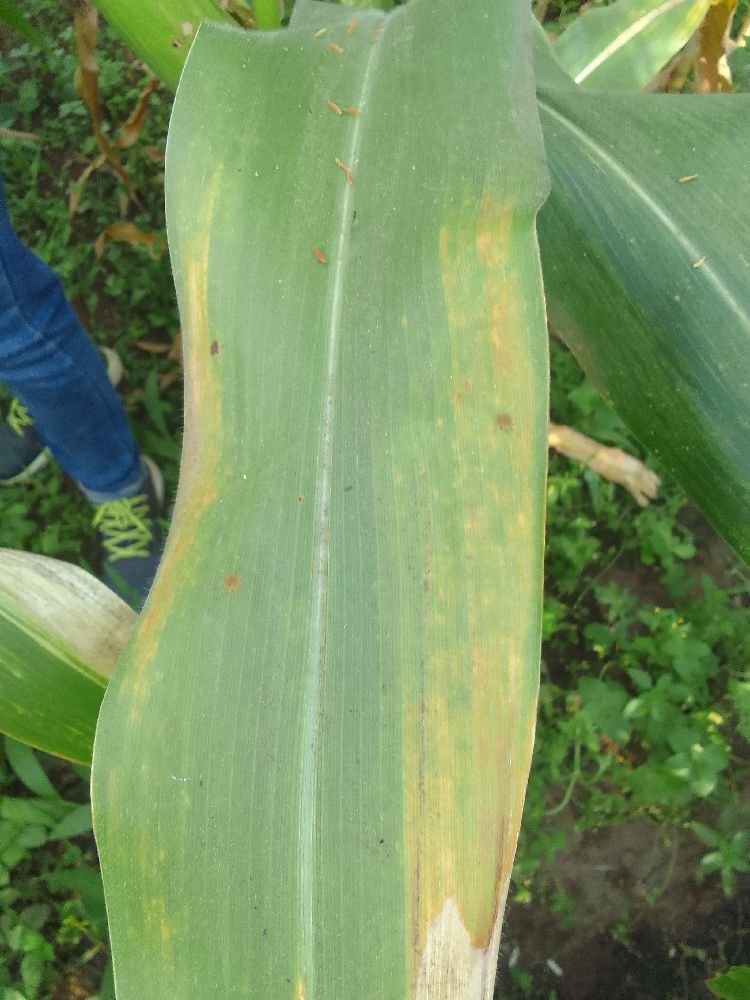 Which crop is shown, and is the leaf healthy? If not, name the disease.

maize, maize lethal necrosis
